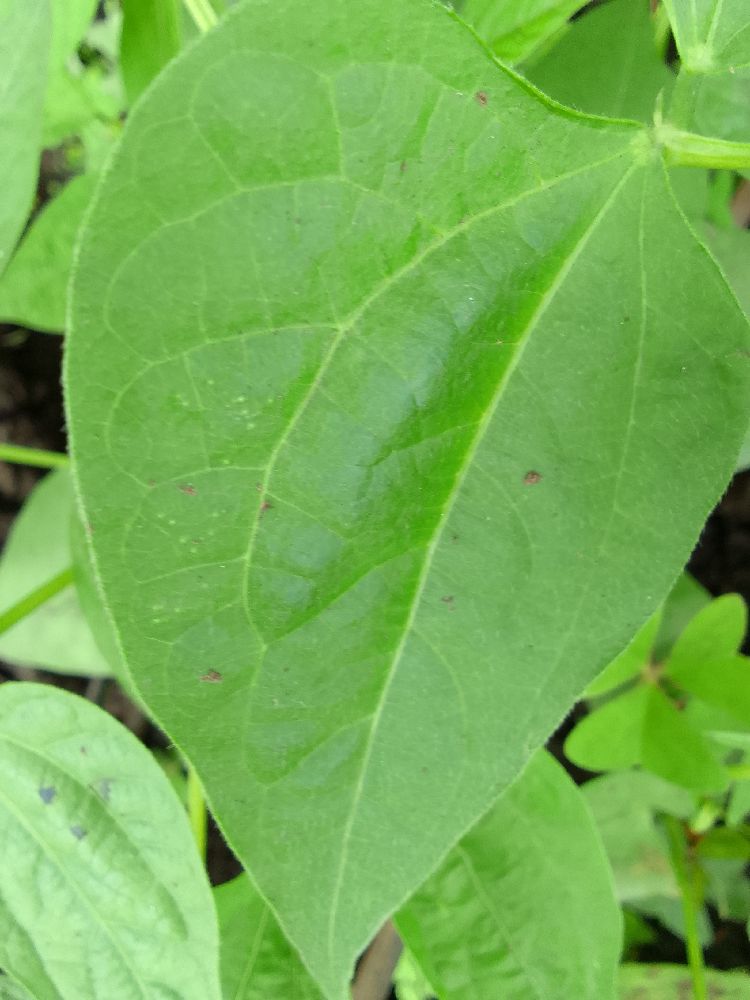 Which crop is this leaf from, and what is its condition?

common bean, healthy
